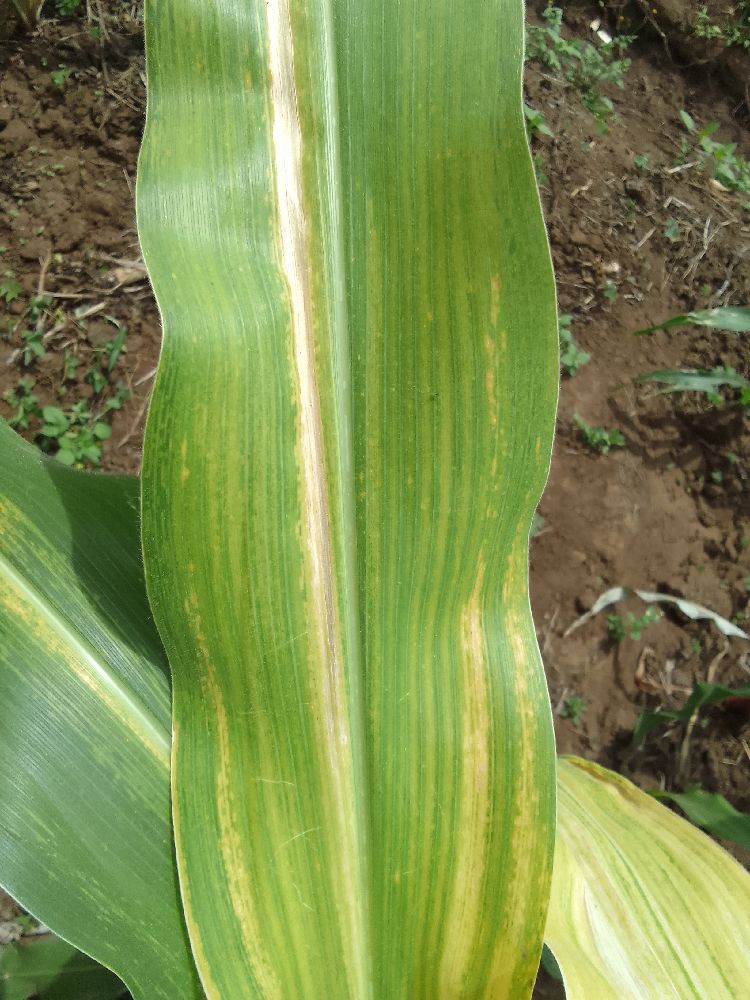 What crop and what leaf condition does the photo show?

maize, maize lethal necrosis
